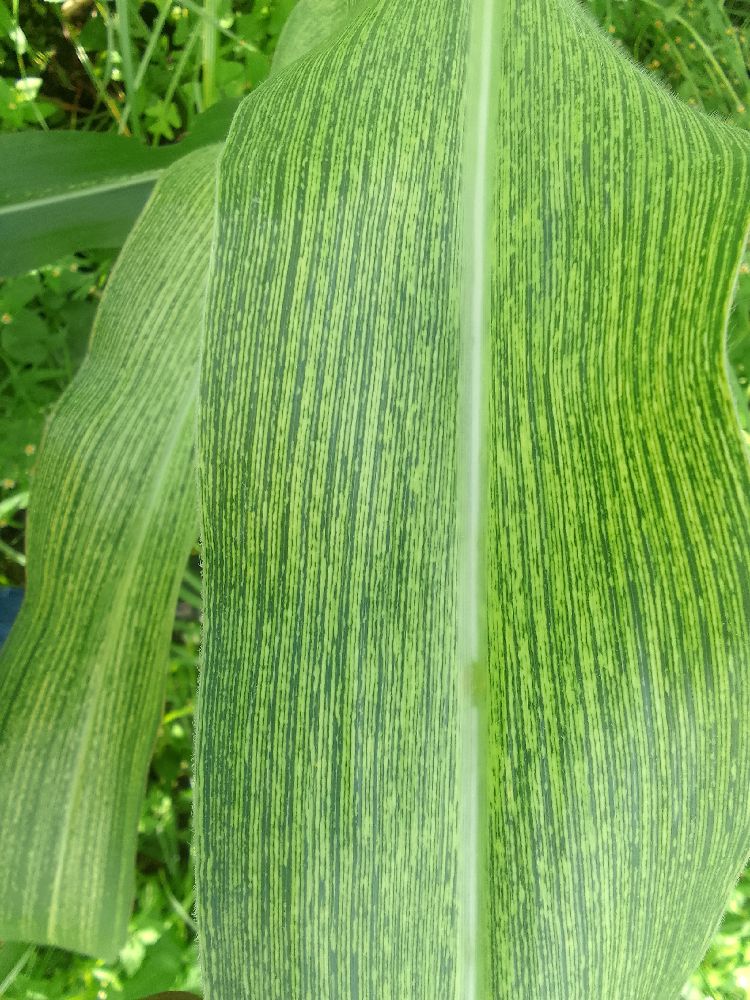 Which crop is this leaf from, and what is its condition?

maize, maize streak virus
